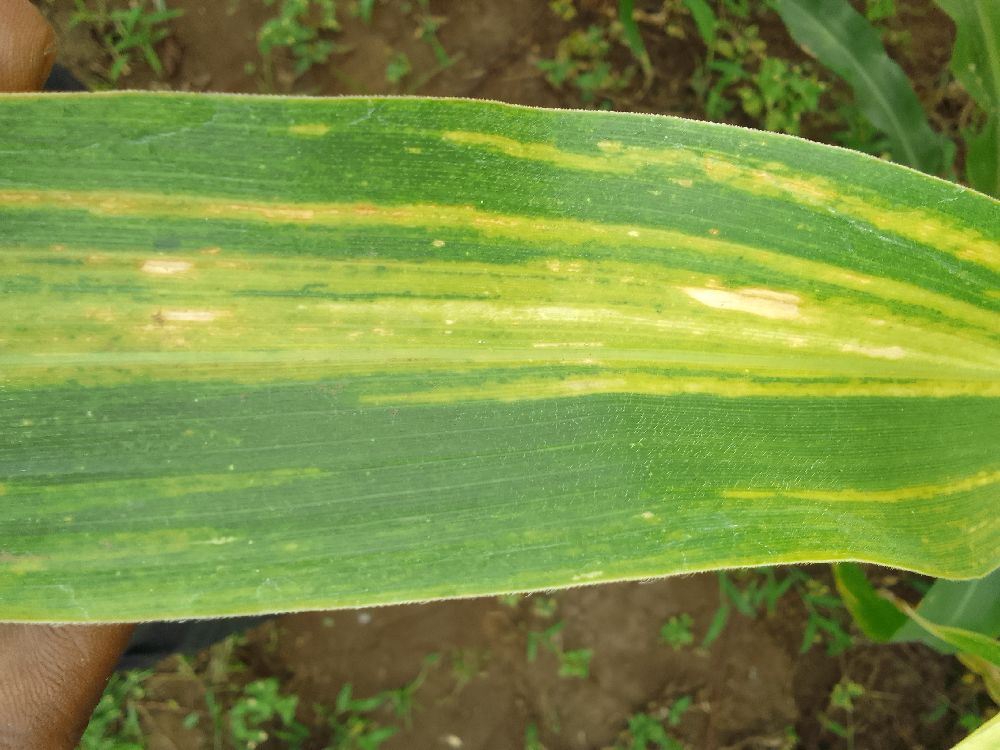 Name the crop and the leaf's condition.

maize, maize lethal necrosis
